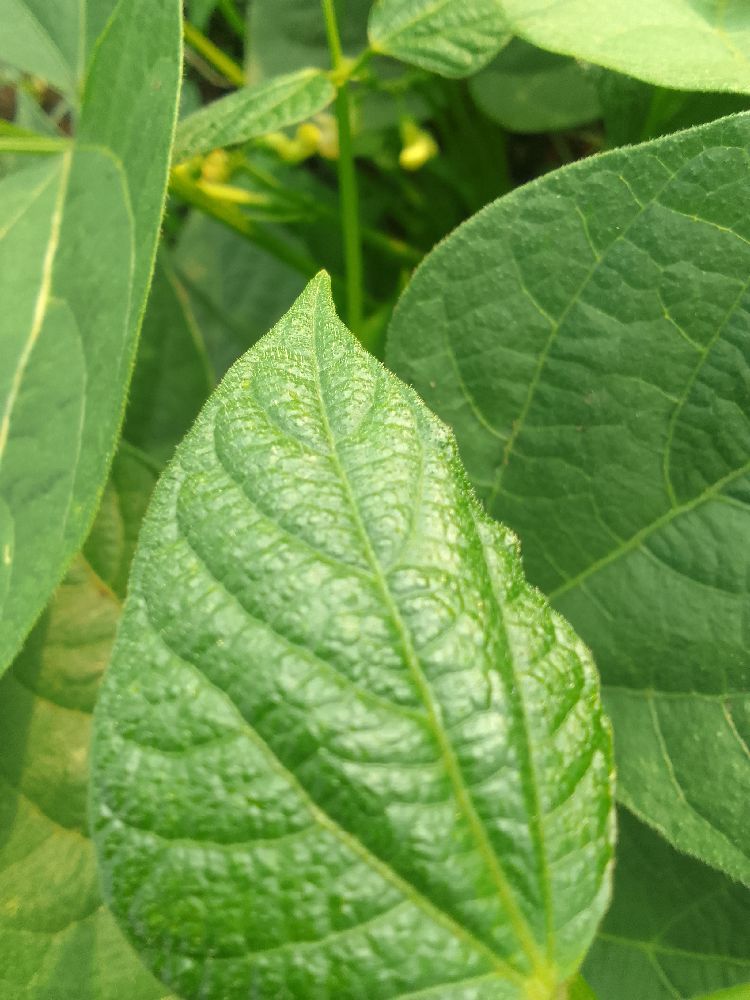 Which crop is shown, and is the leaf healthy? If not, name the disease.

common bean, healthy
